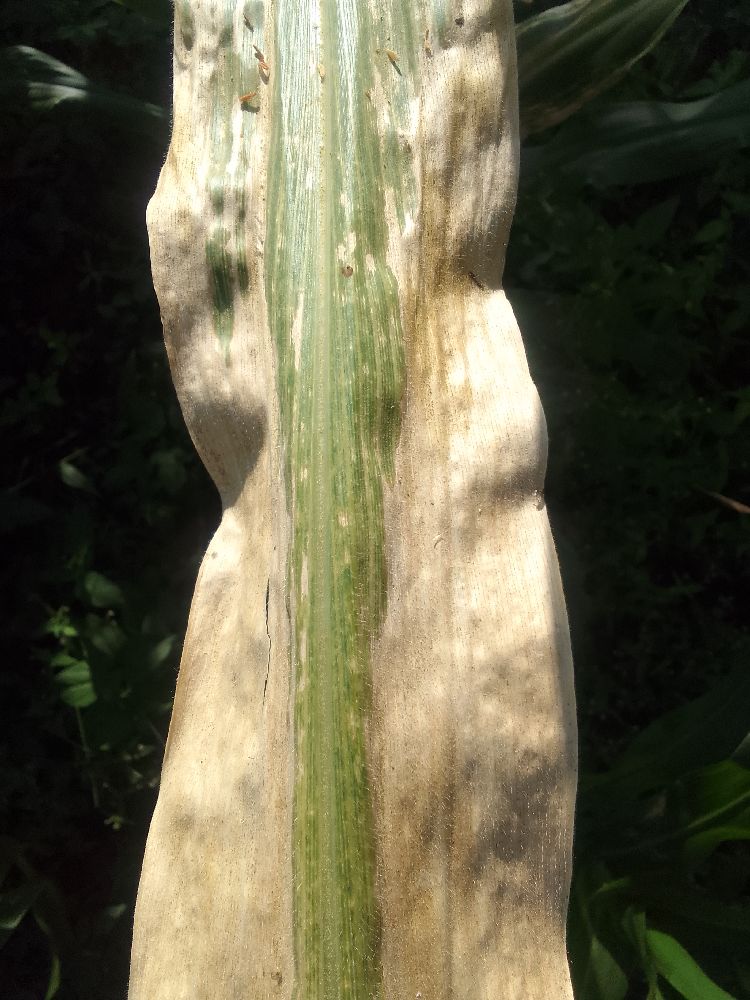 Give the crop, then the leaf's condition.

maize, maize lethal necrosis
